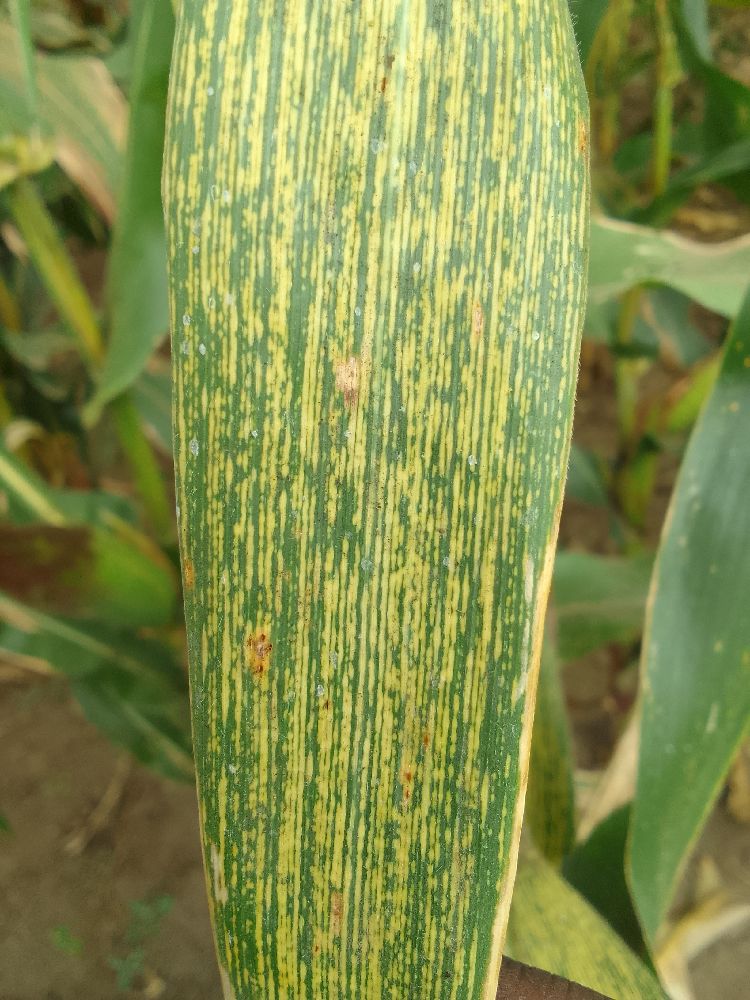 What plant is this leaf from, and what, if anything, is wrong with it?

maize, maize streak virus
